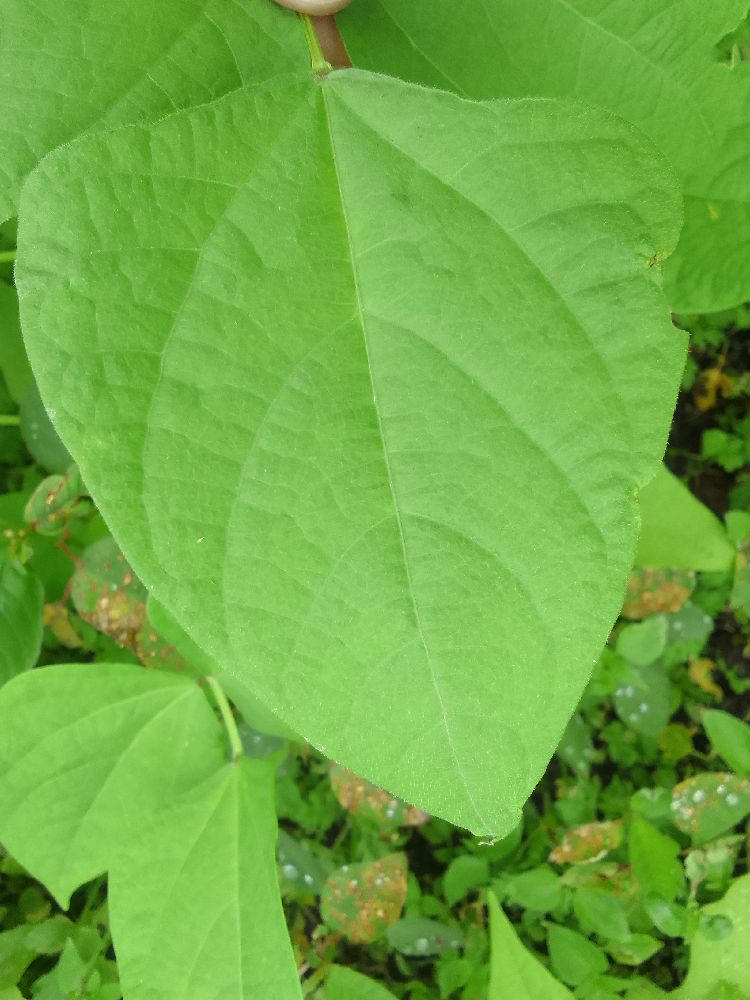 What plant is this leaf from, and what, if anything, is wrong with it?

common bean, healthy
